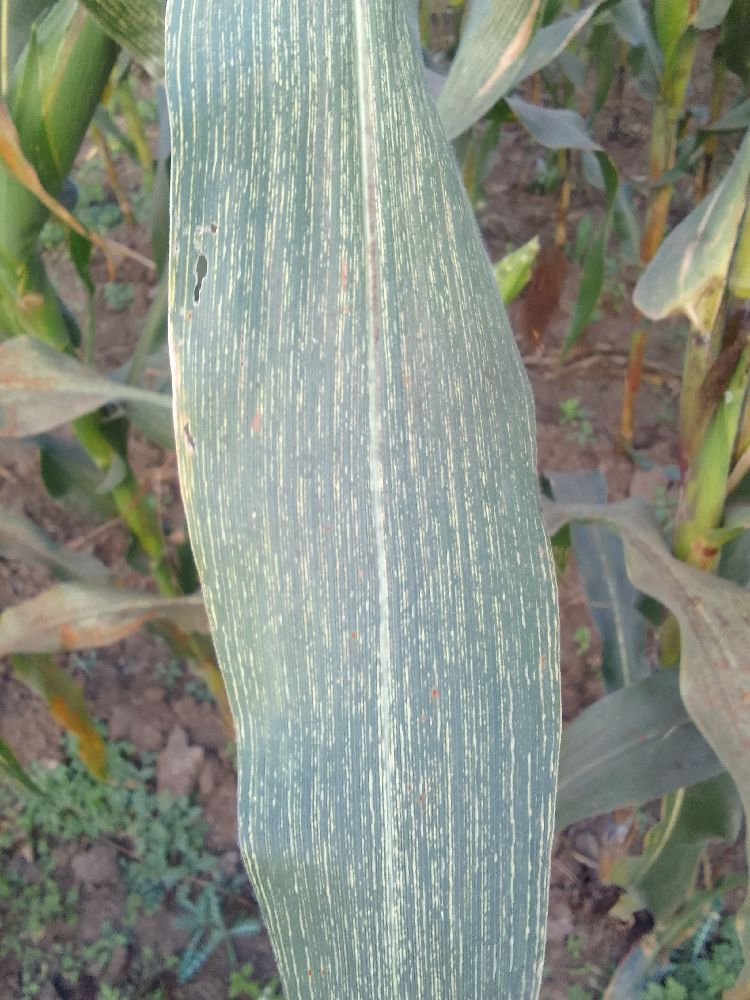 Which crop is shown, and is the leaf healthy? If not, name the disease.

maize, maize streak virus
